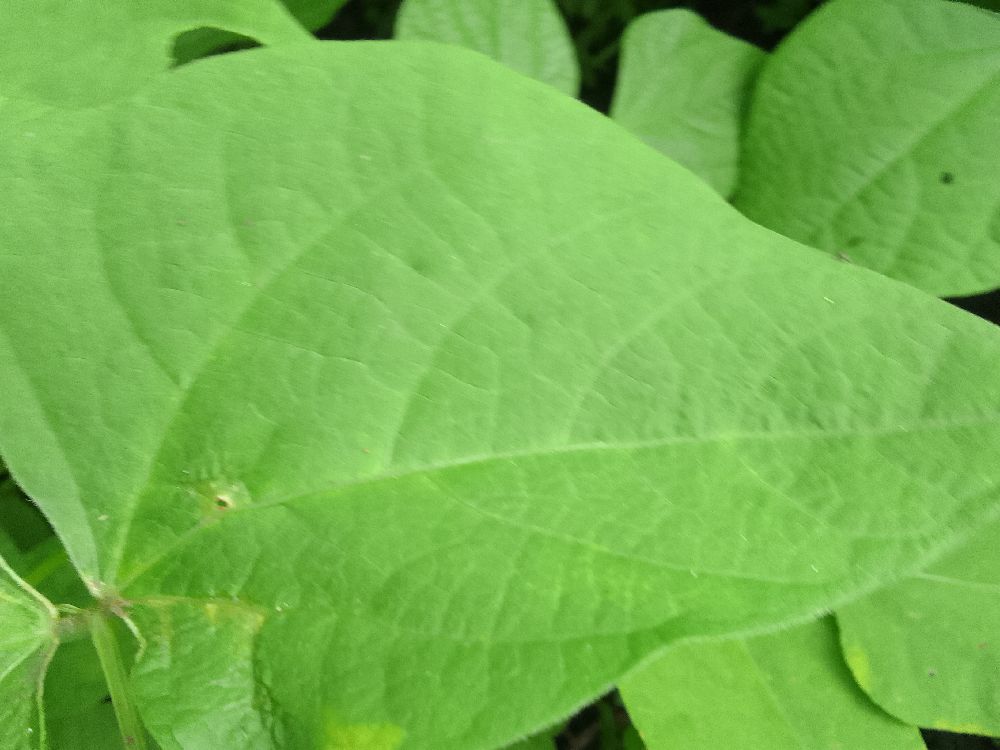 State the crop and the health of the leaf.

common bean, healthy
